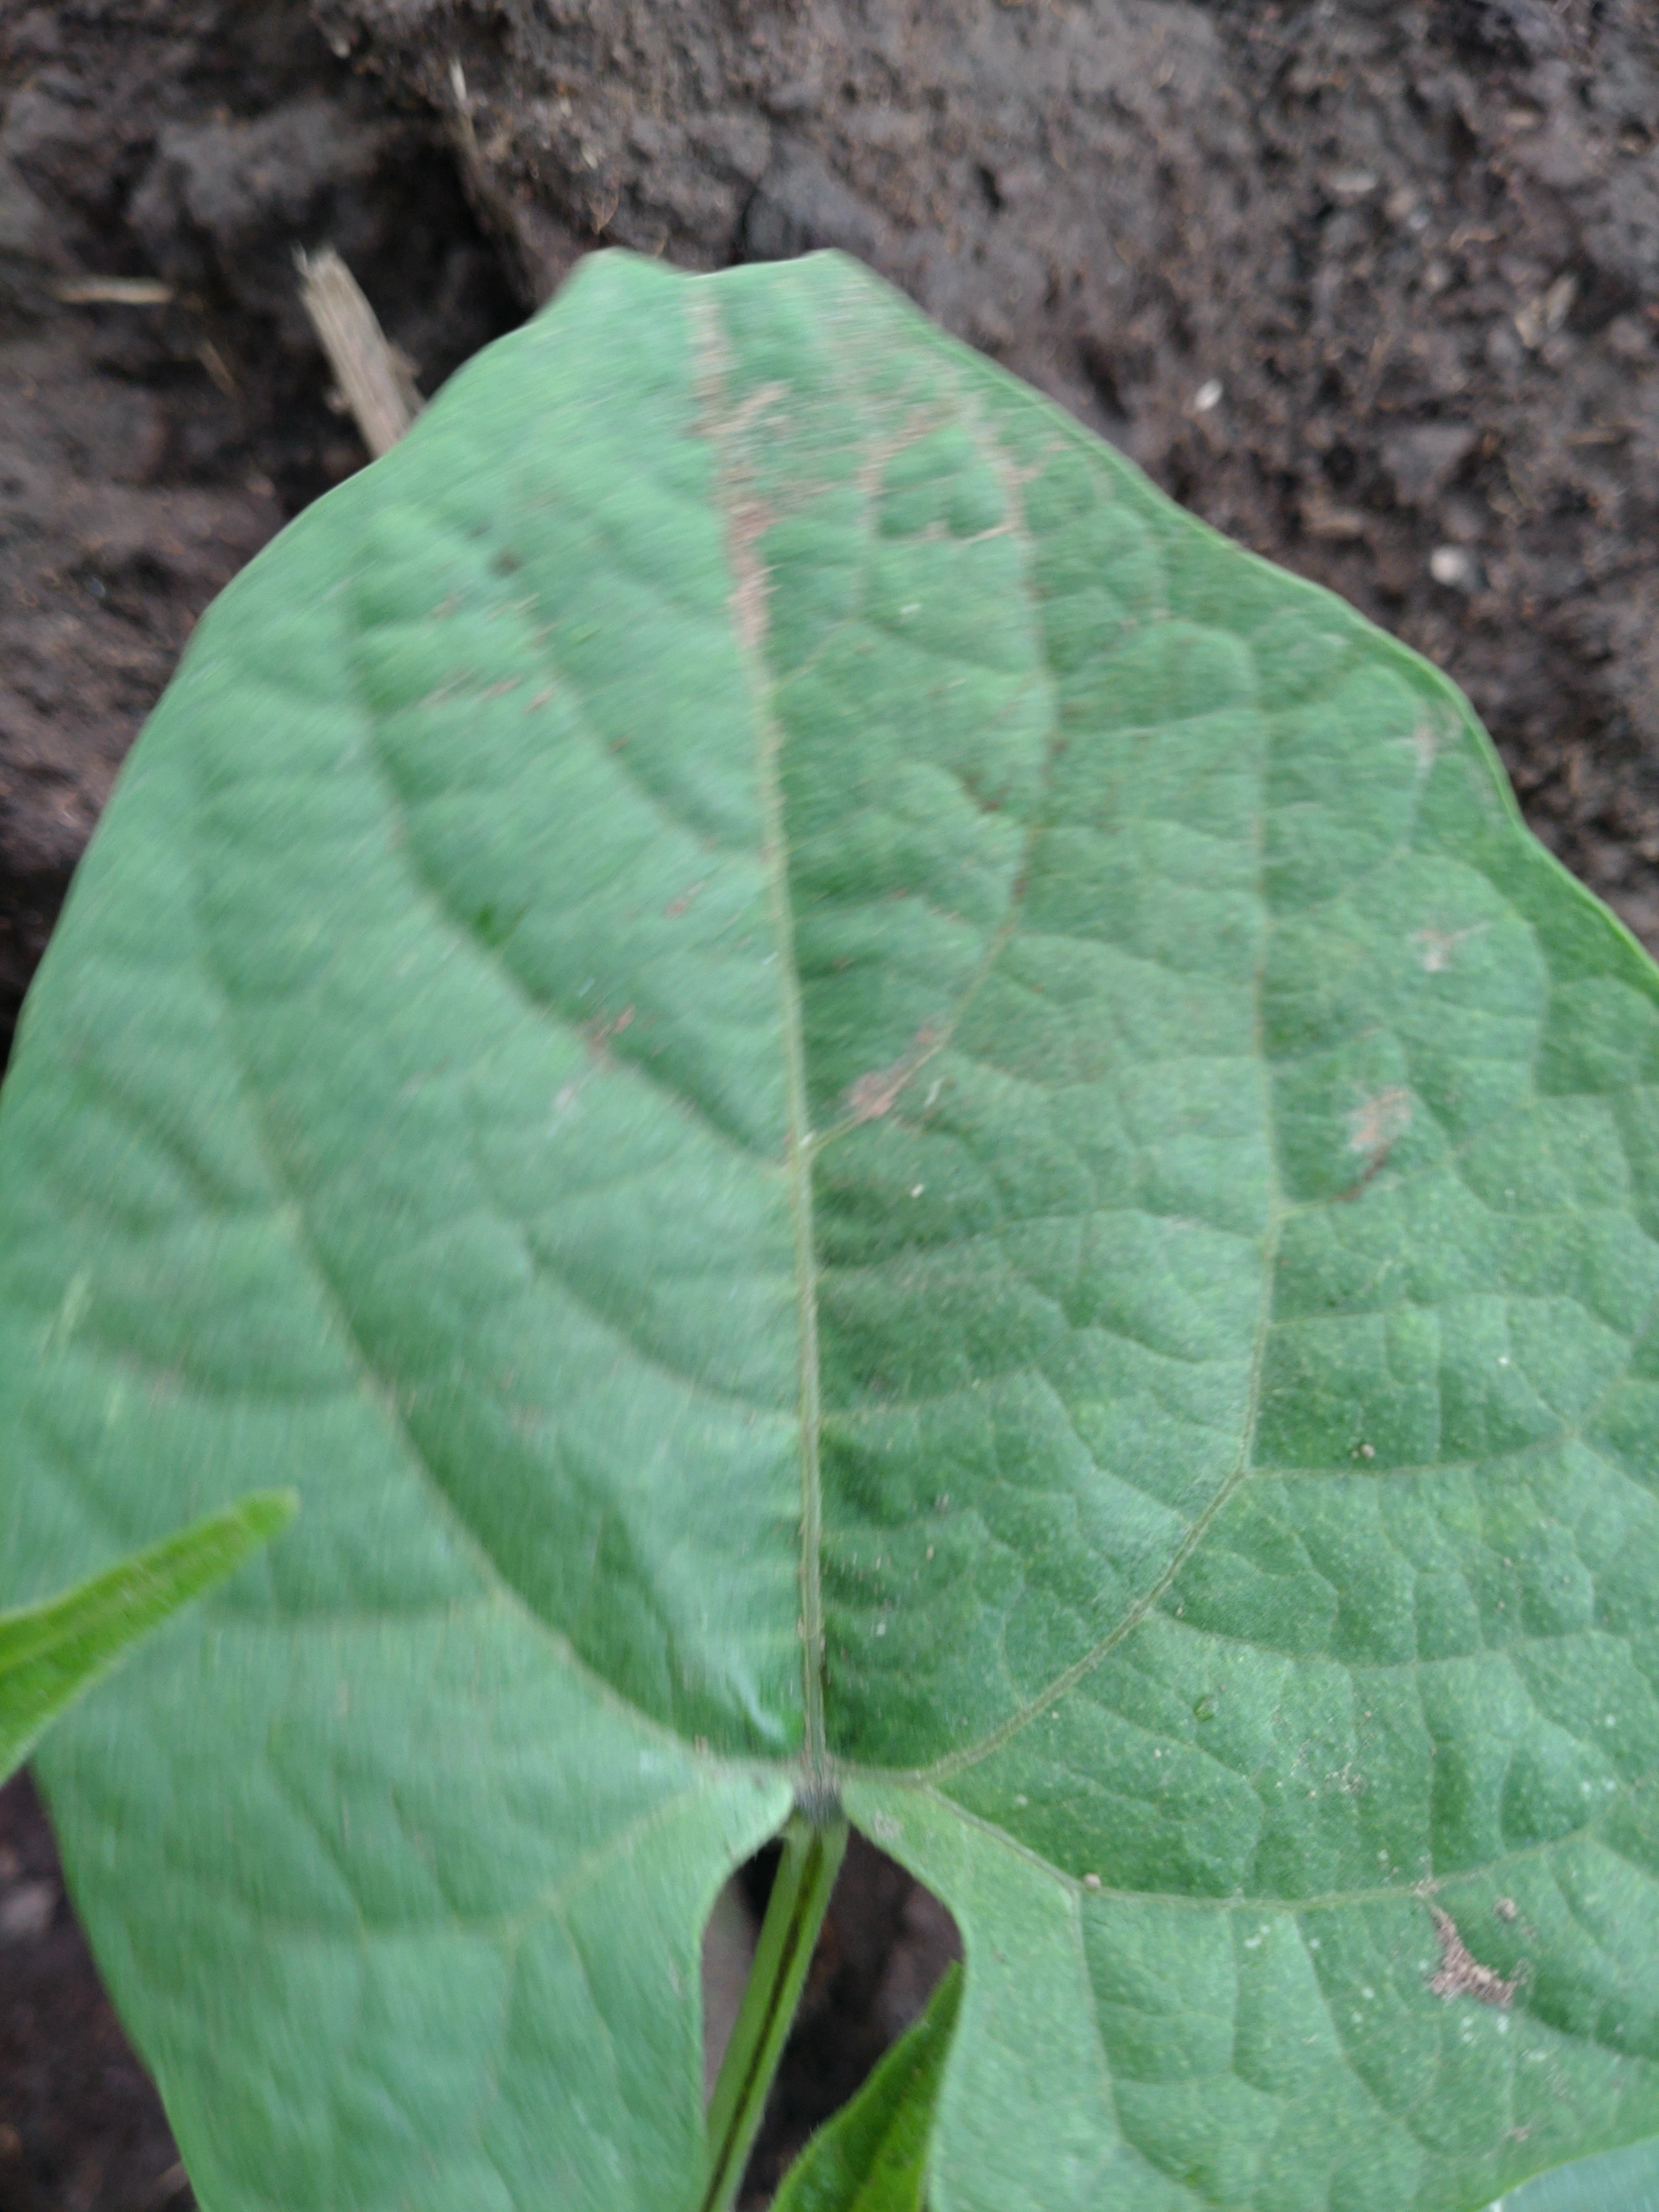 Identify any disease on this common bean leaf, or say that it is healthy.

healthy
